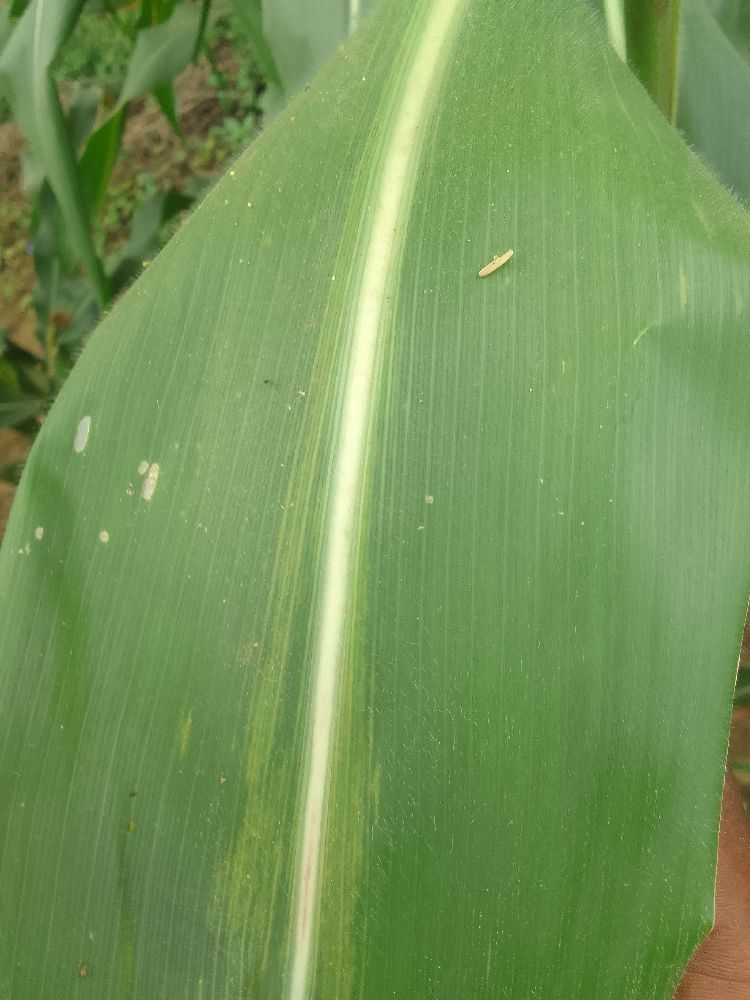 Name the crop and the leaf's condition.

maize, healthy
